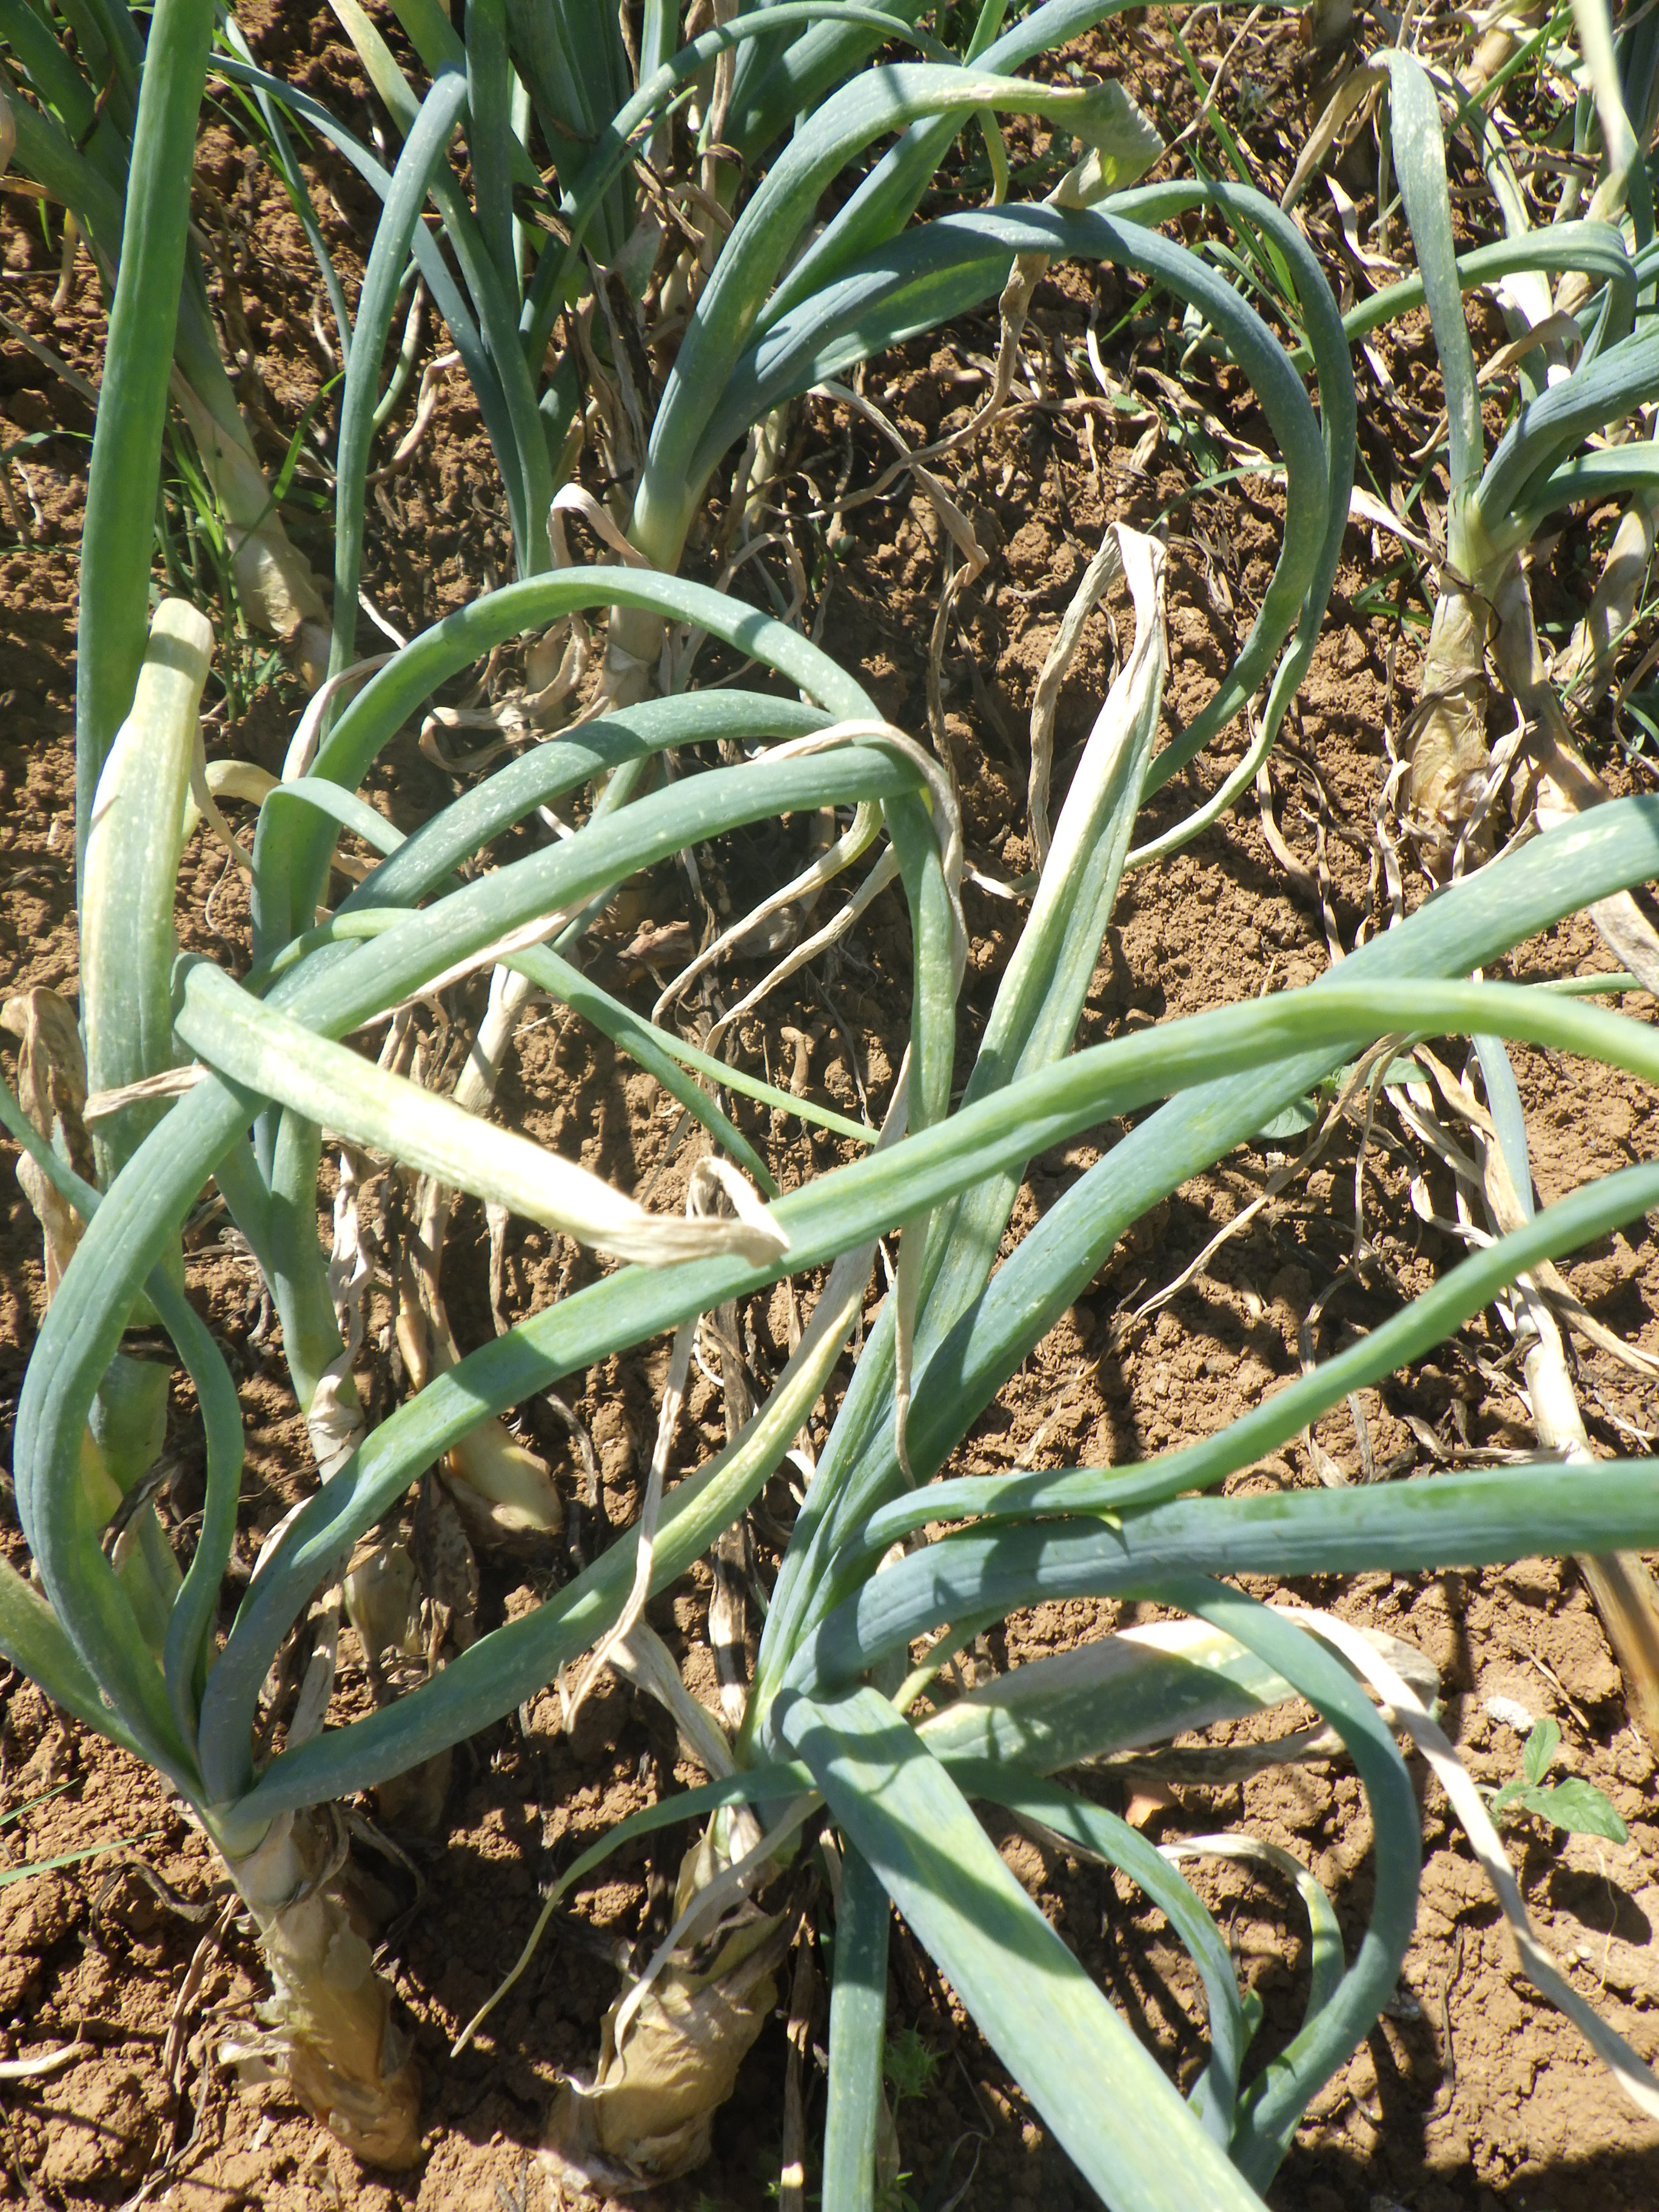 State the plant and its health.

onion, downy mildew, weeds
